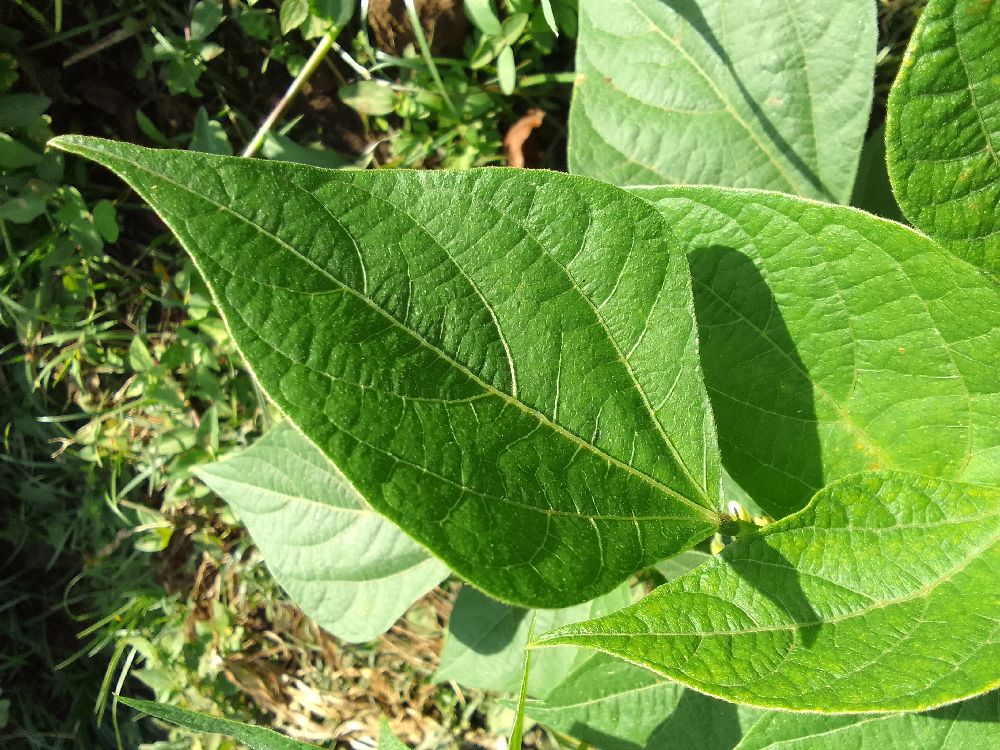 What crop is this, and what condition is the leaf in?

common bean, healthy
